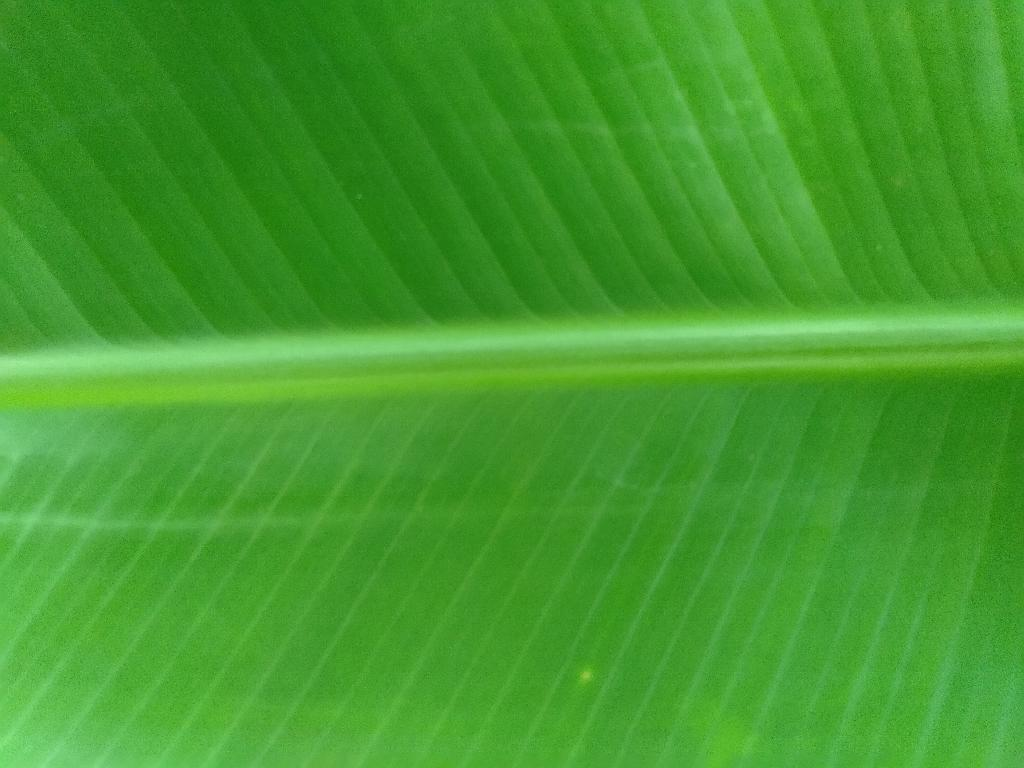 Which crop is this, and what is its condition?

banana, healthy
